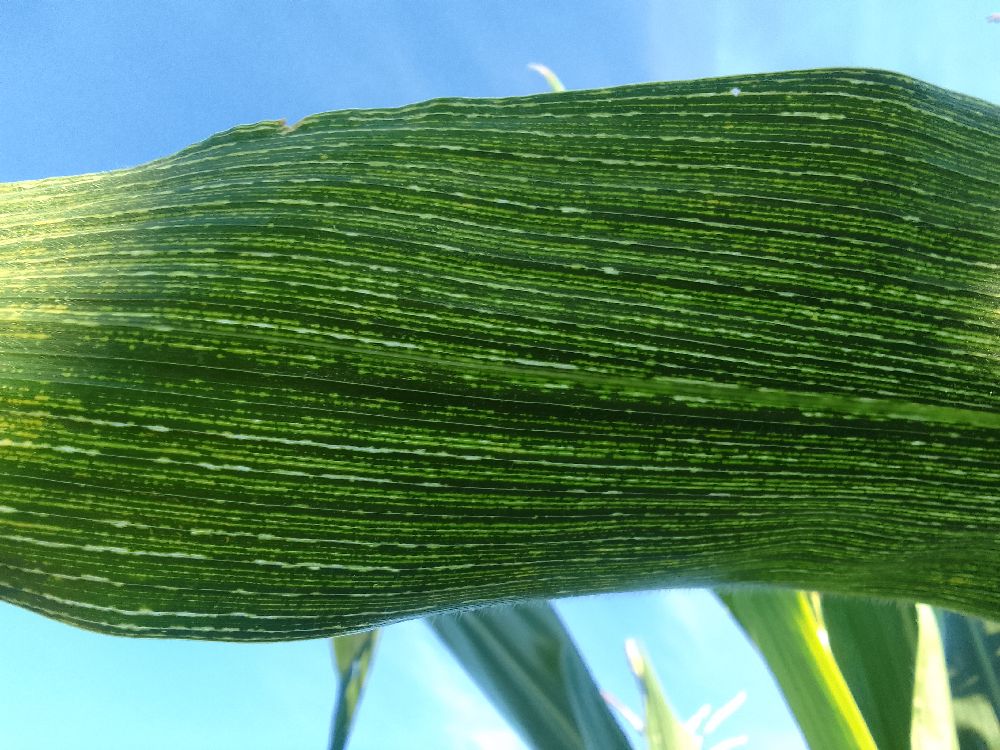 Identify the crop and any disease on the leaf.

maize, maize streak virus
